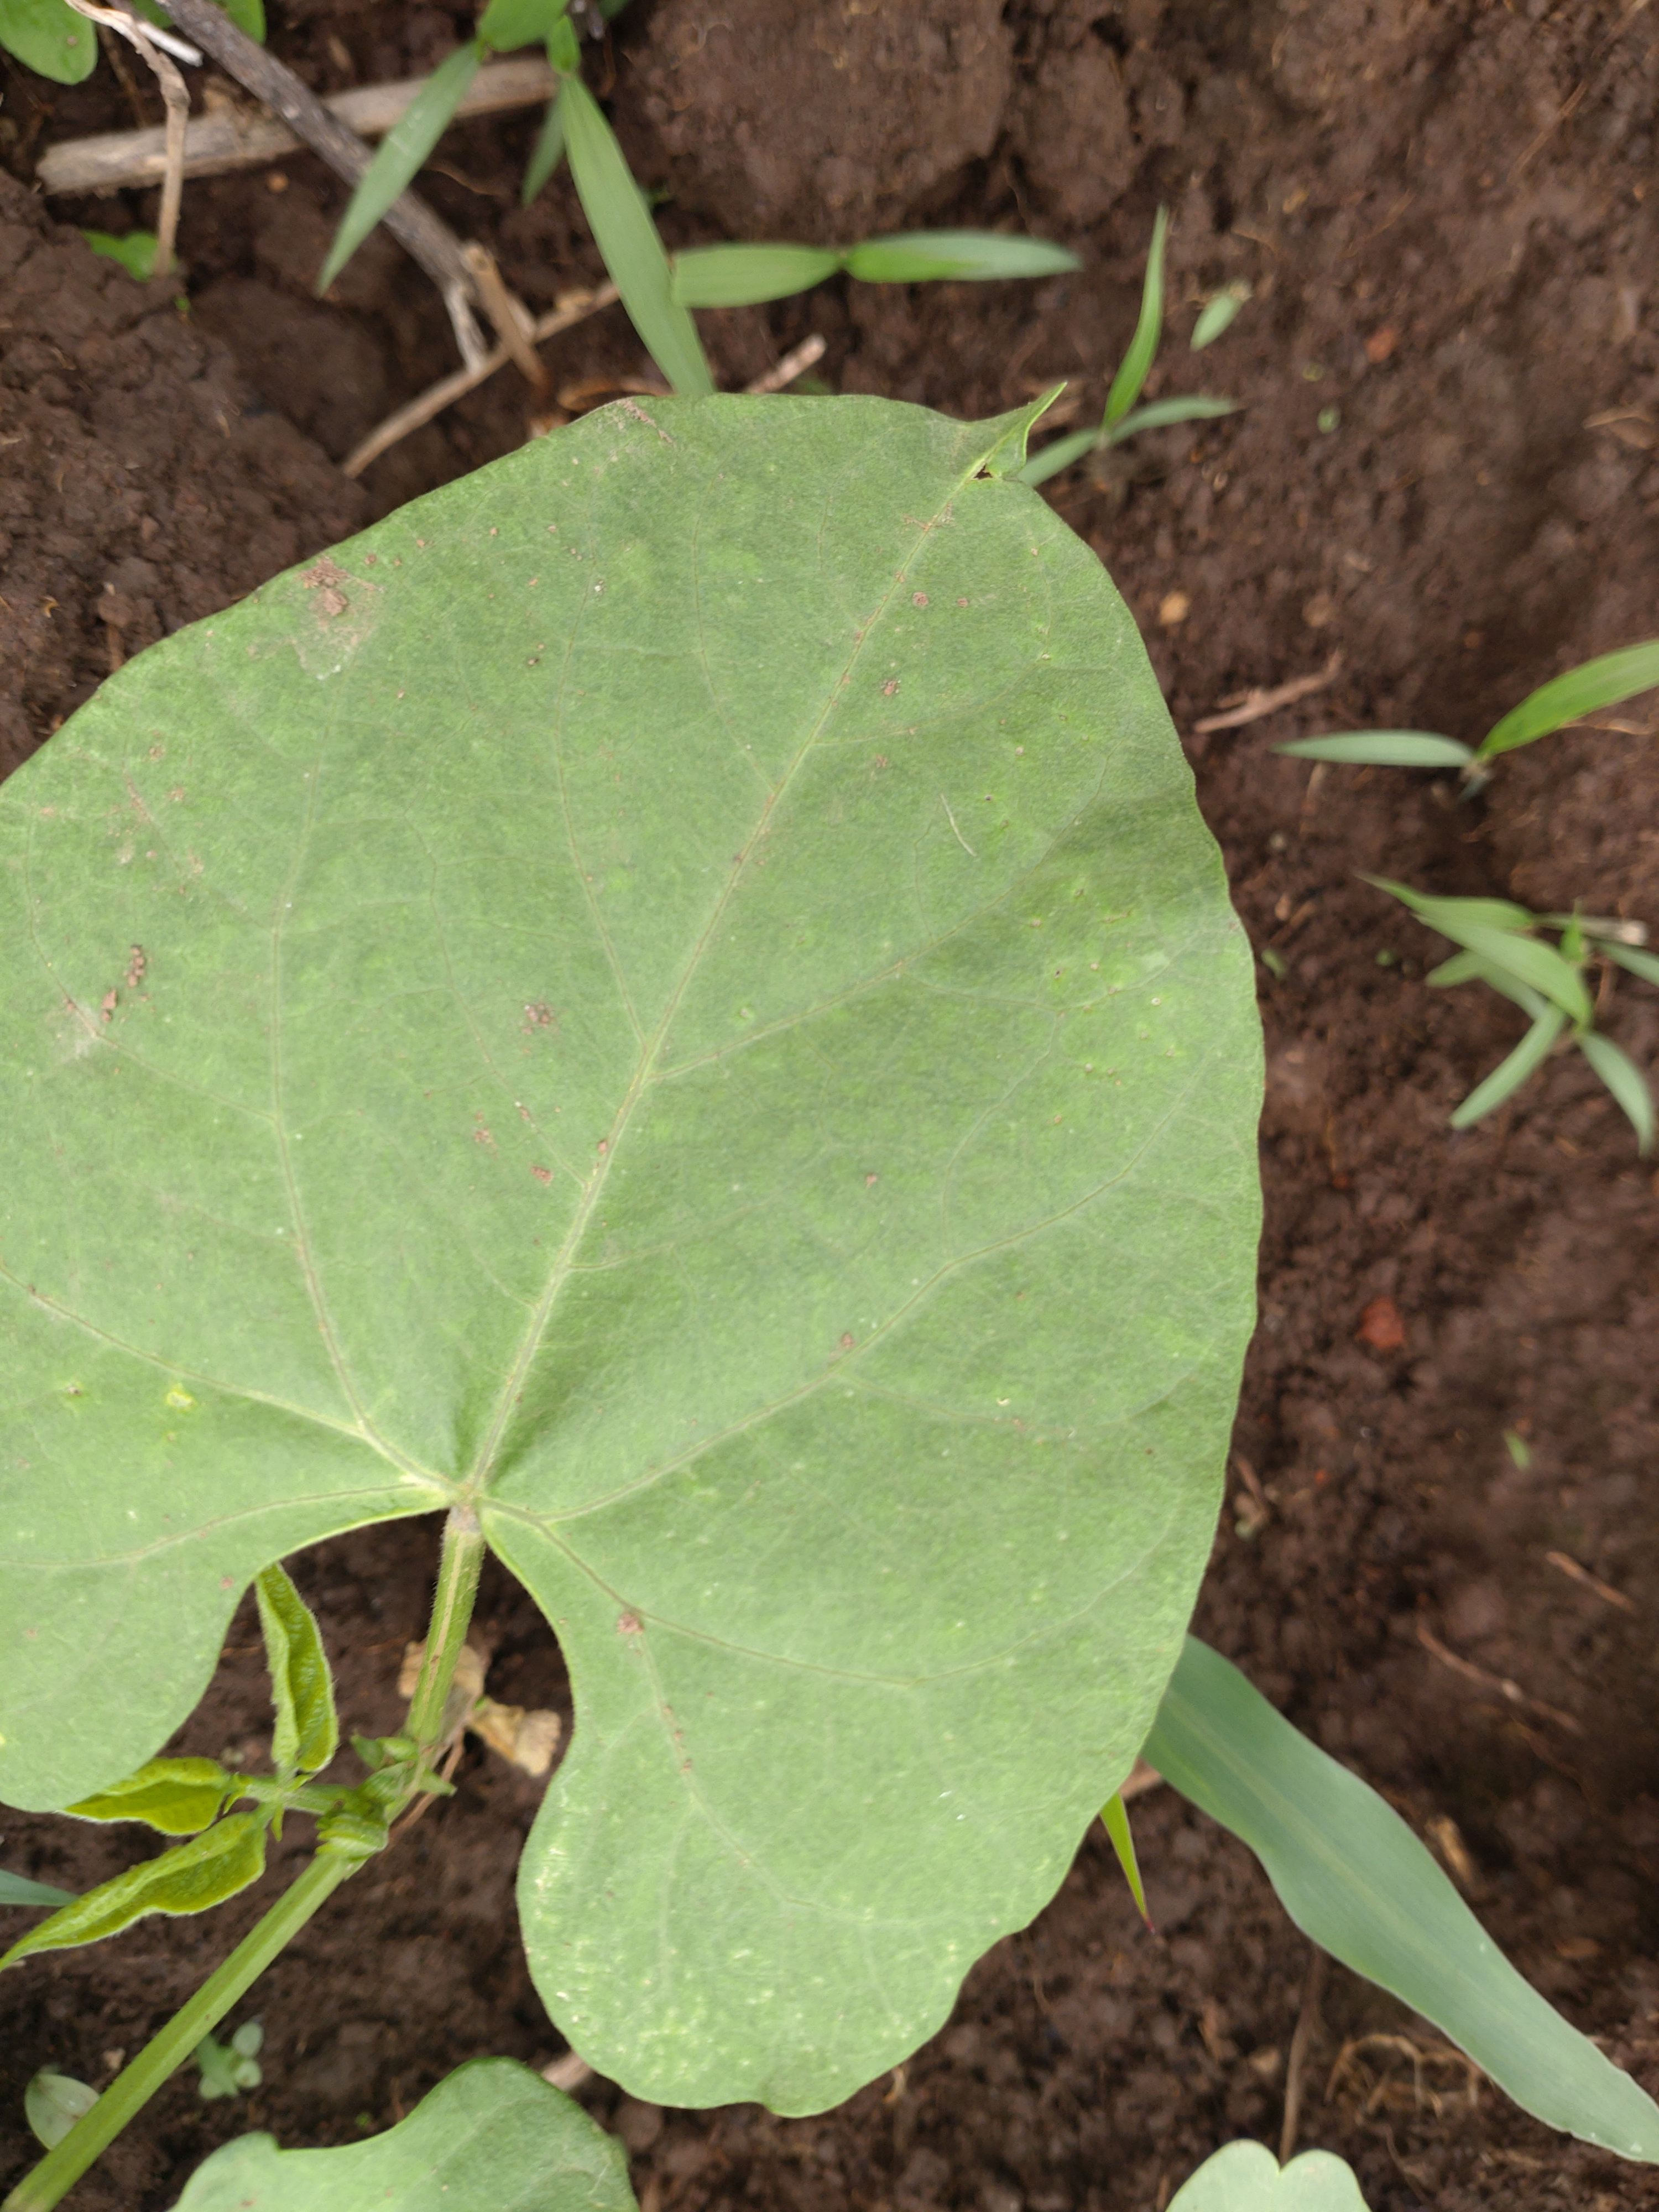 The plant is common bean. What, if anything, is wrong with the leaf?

healthy
